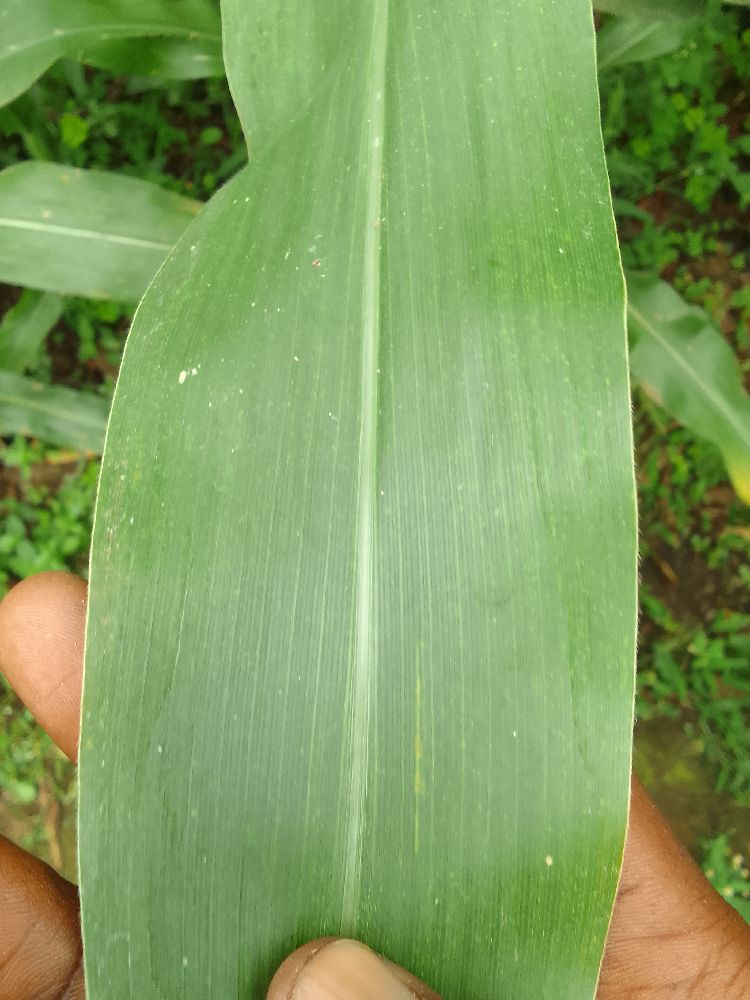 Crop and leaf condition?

maize, healthy
